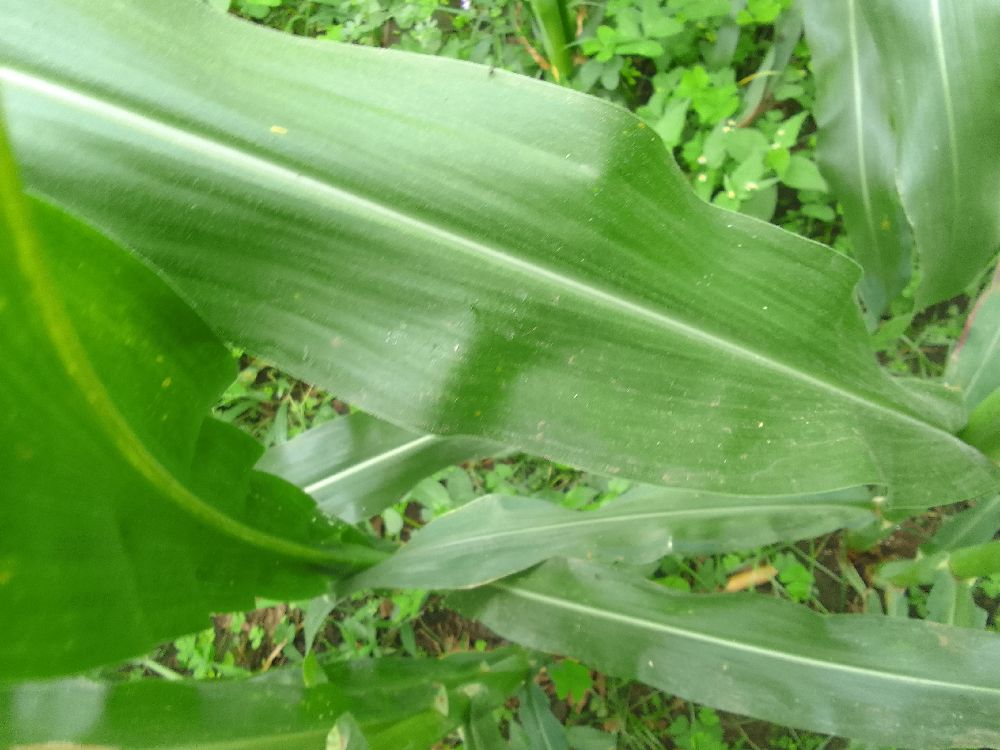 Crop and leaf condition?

maize, healthy
